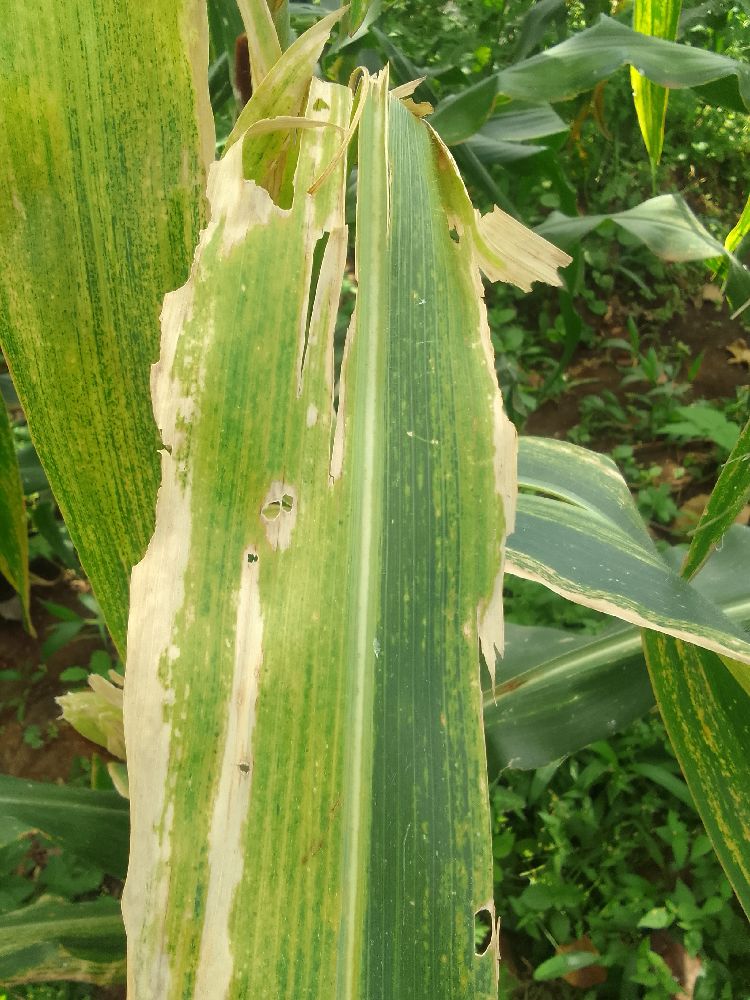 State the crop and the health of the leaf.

maize, maize lethal necrosis
